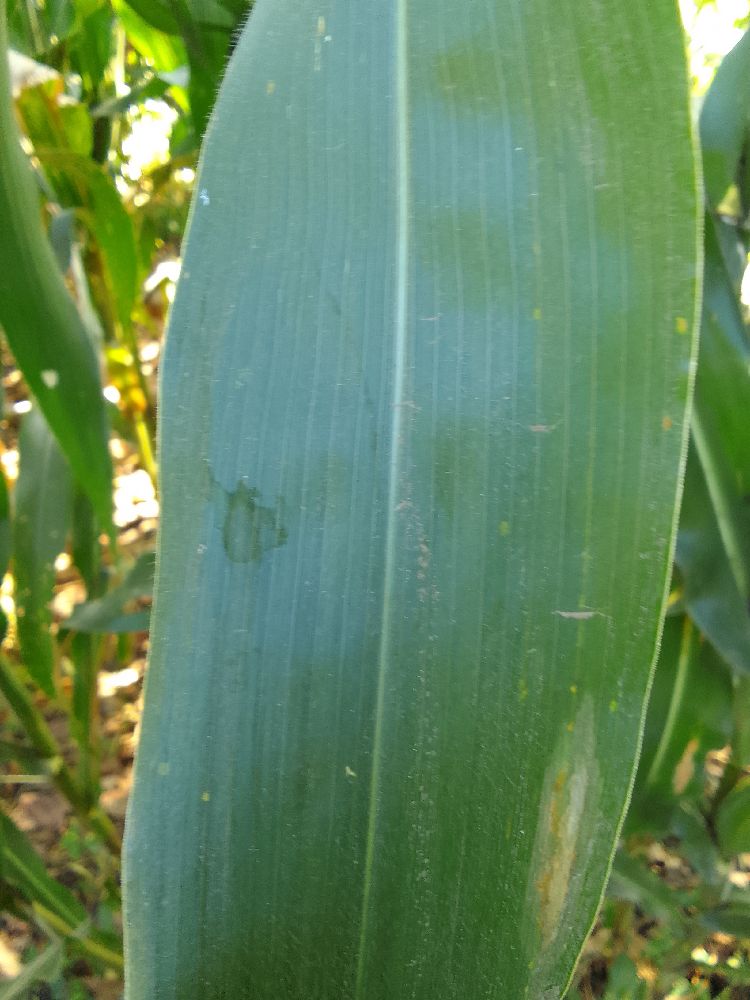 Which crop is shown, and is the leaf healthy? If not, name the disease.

maize, healthy
